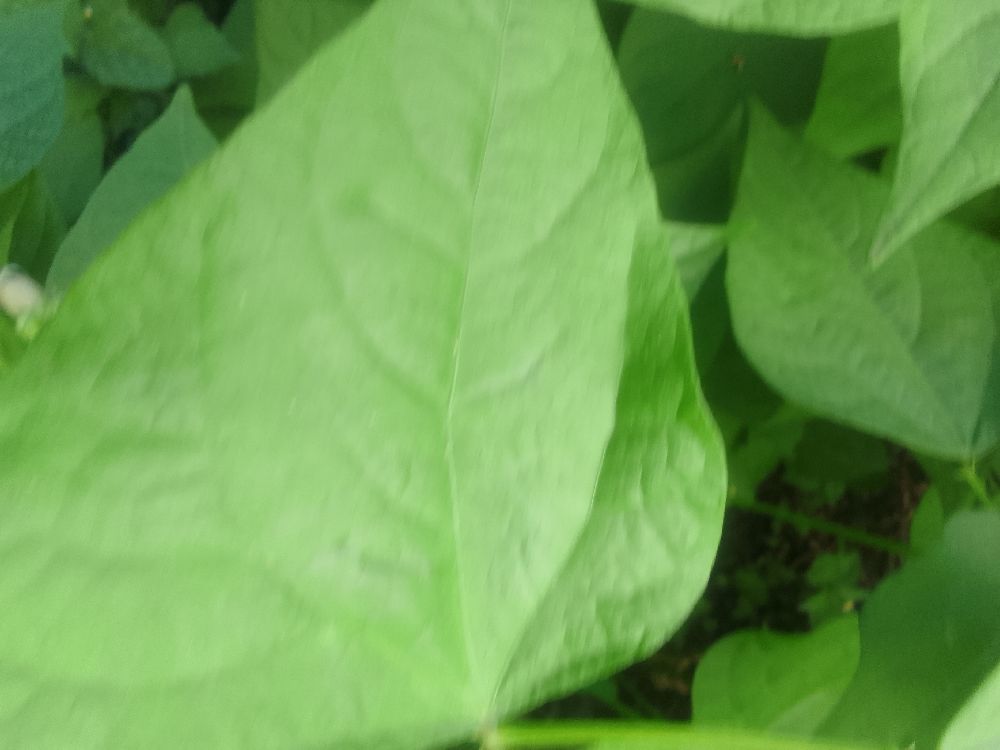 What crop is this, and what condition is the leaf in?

common bean, healthy
